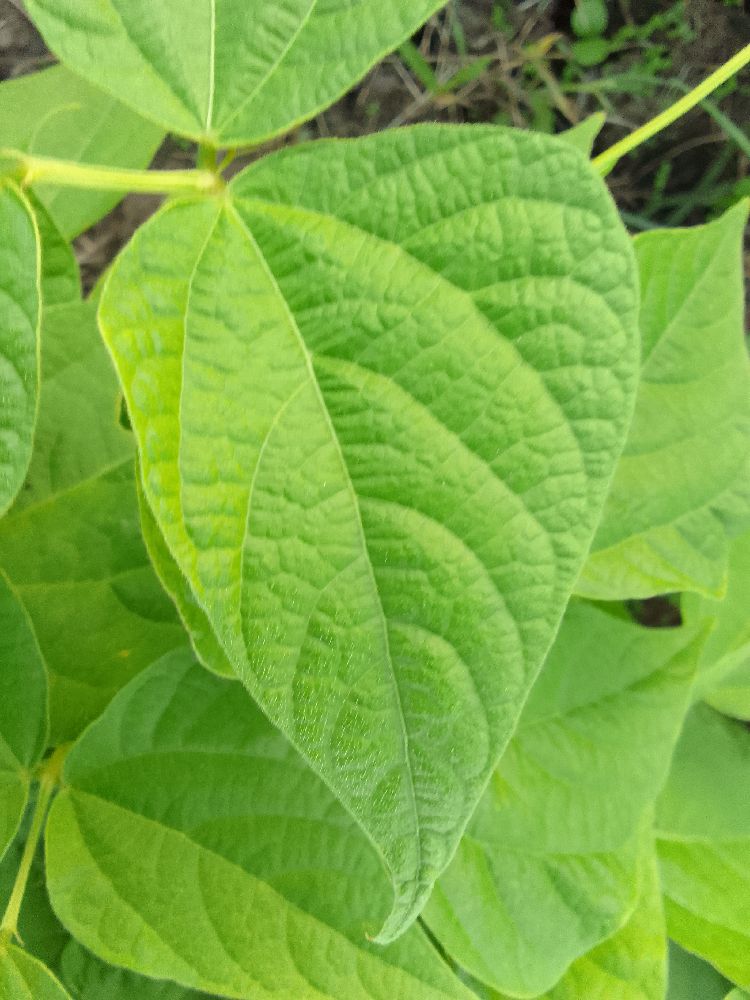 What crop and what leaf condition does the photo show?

common bean, healthy
